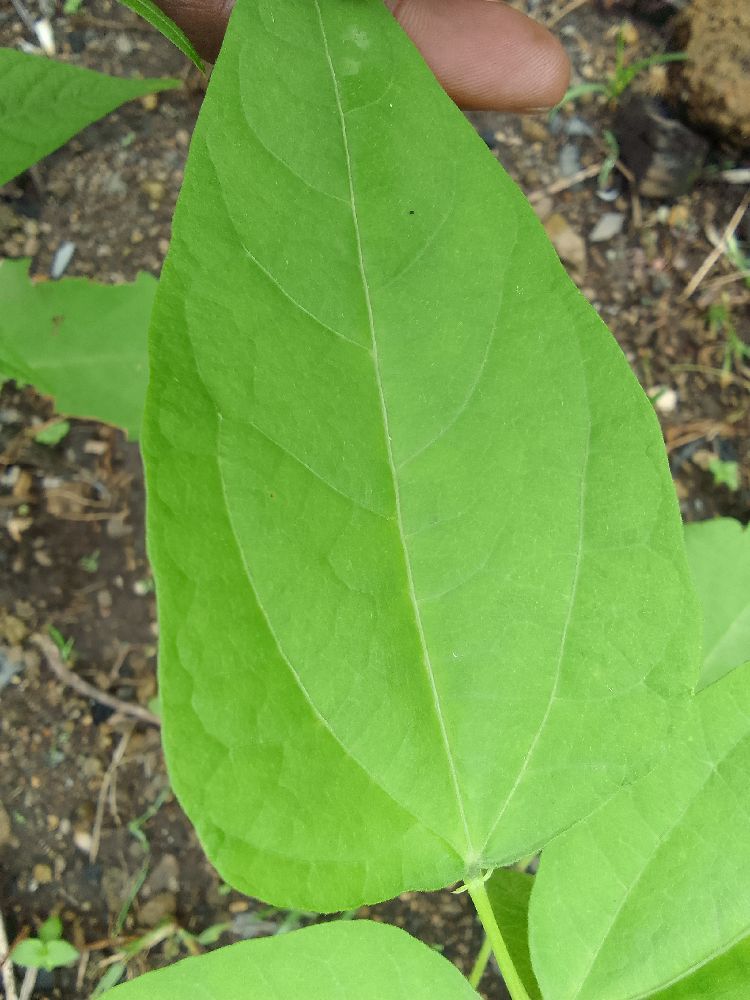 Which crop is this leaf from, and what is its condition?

common bean, healthy
